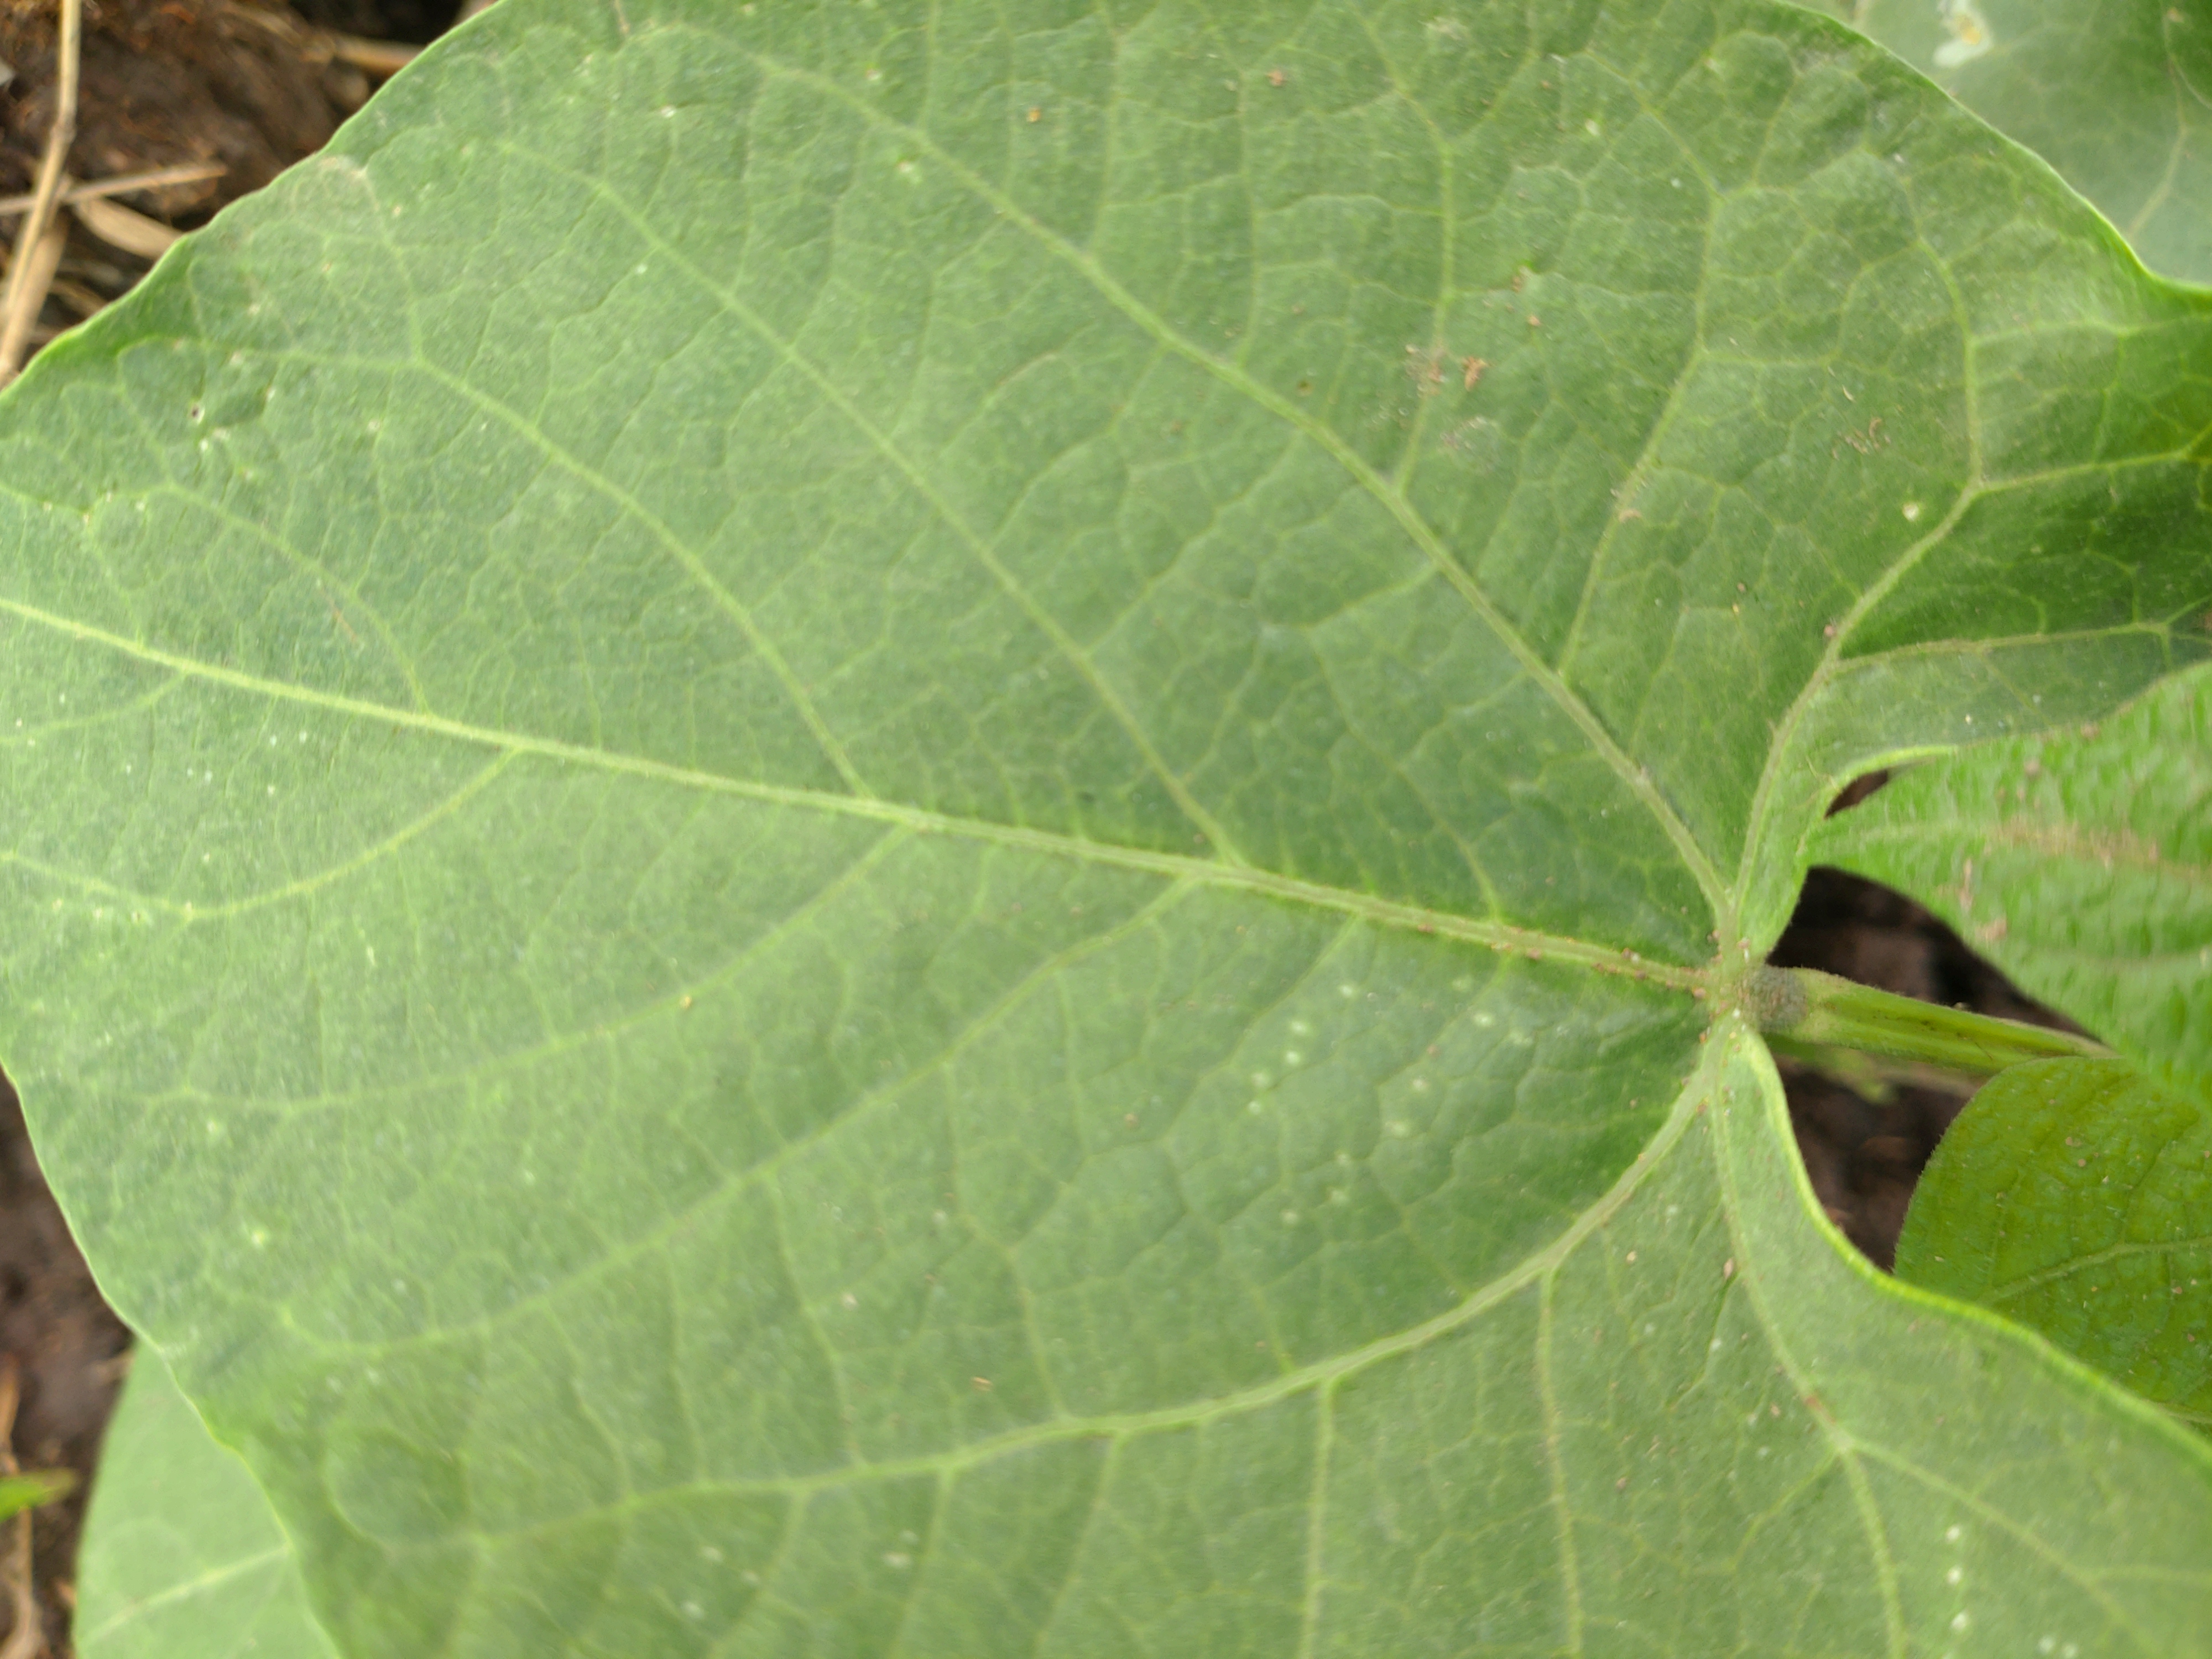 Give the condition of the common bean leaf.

healthy
